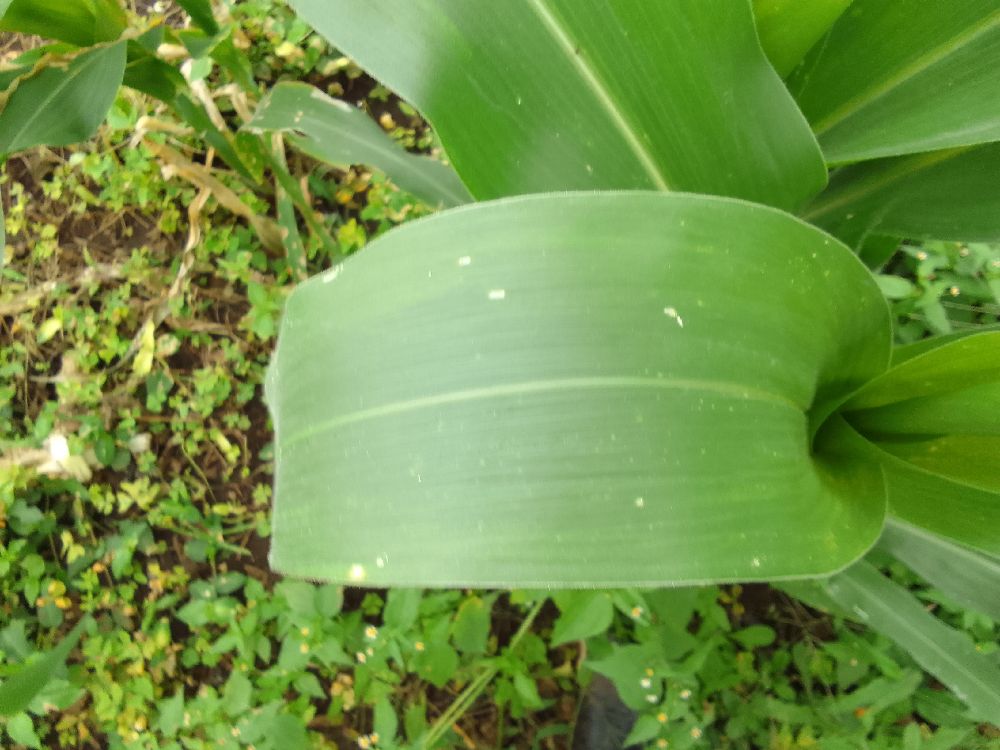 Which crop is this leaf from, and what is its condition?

maize, healthy
